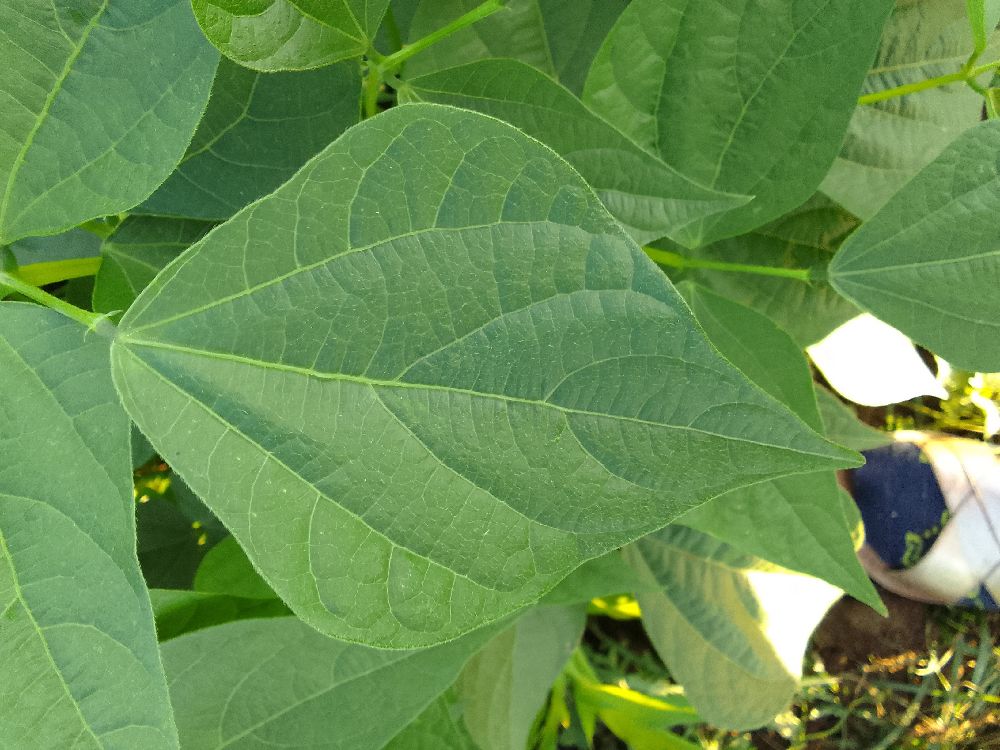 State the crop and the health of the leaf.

common bean, healthy
